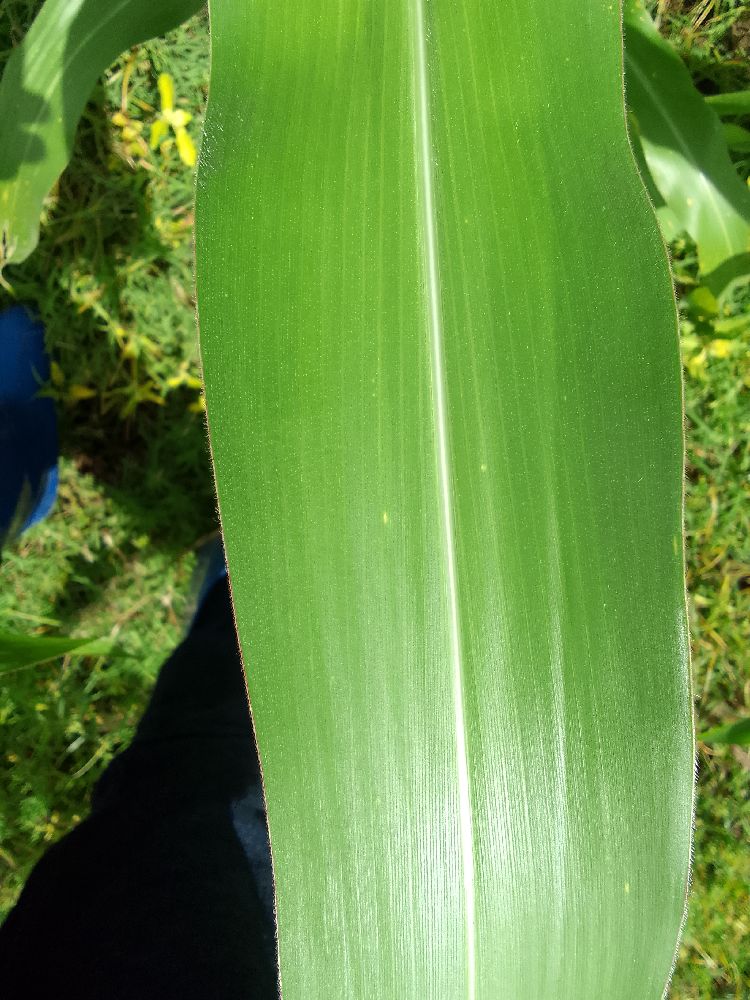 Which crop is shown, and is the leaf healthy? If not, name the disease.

maize, healthy
